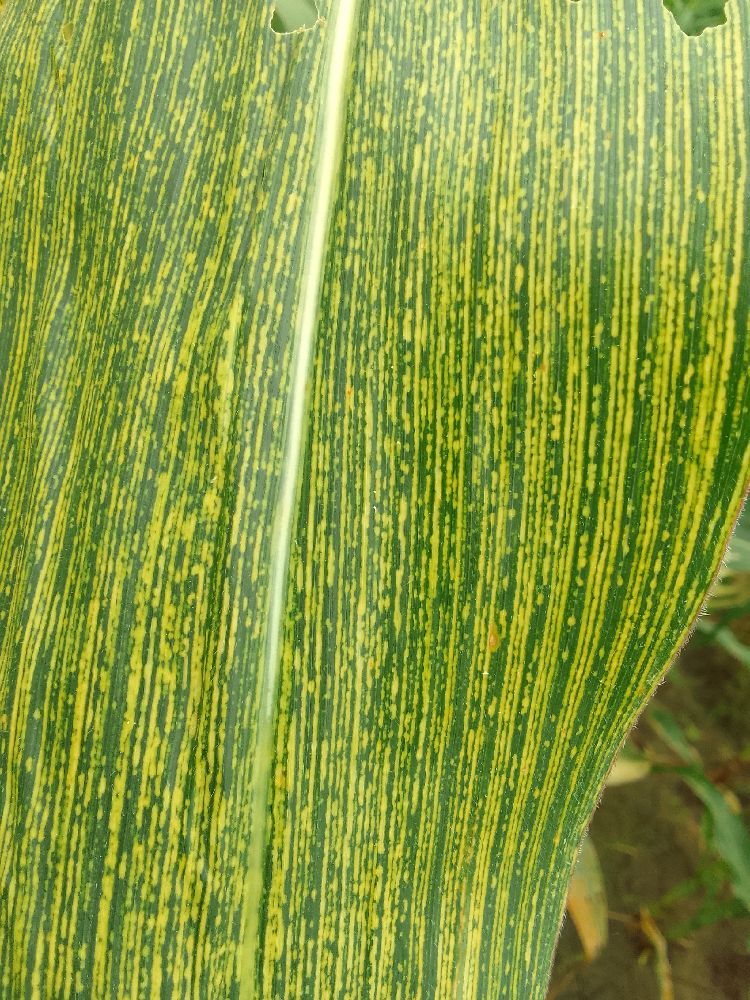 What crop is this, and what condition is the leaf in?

maize, maize streak virus
